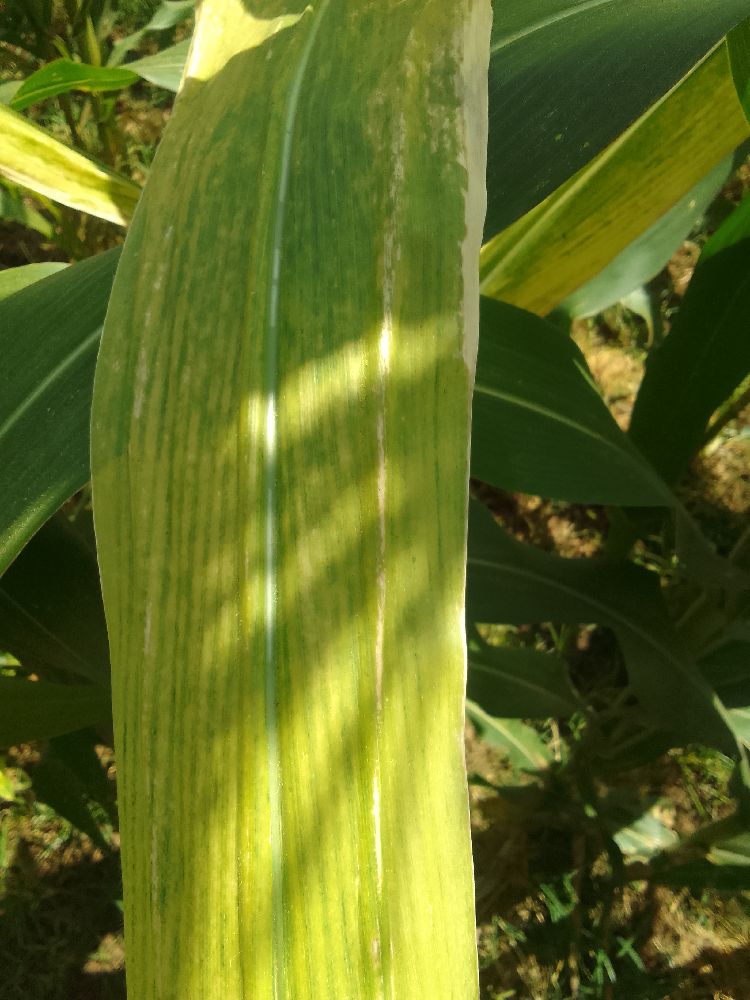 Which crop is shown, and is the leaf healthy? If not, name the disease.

maize, maize lethal necrosis
